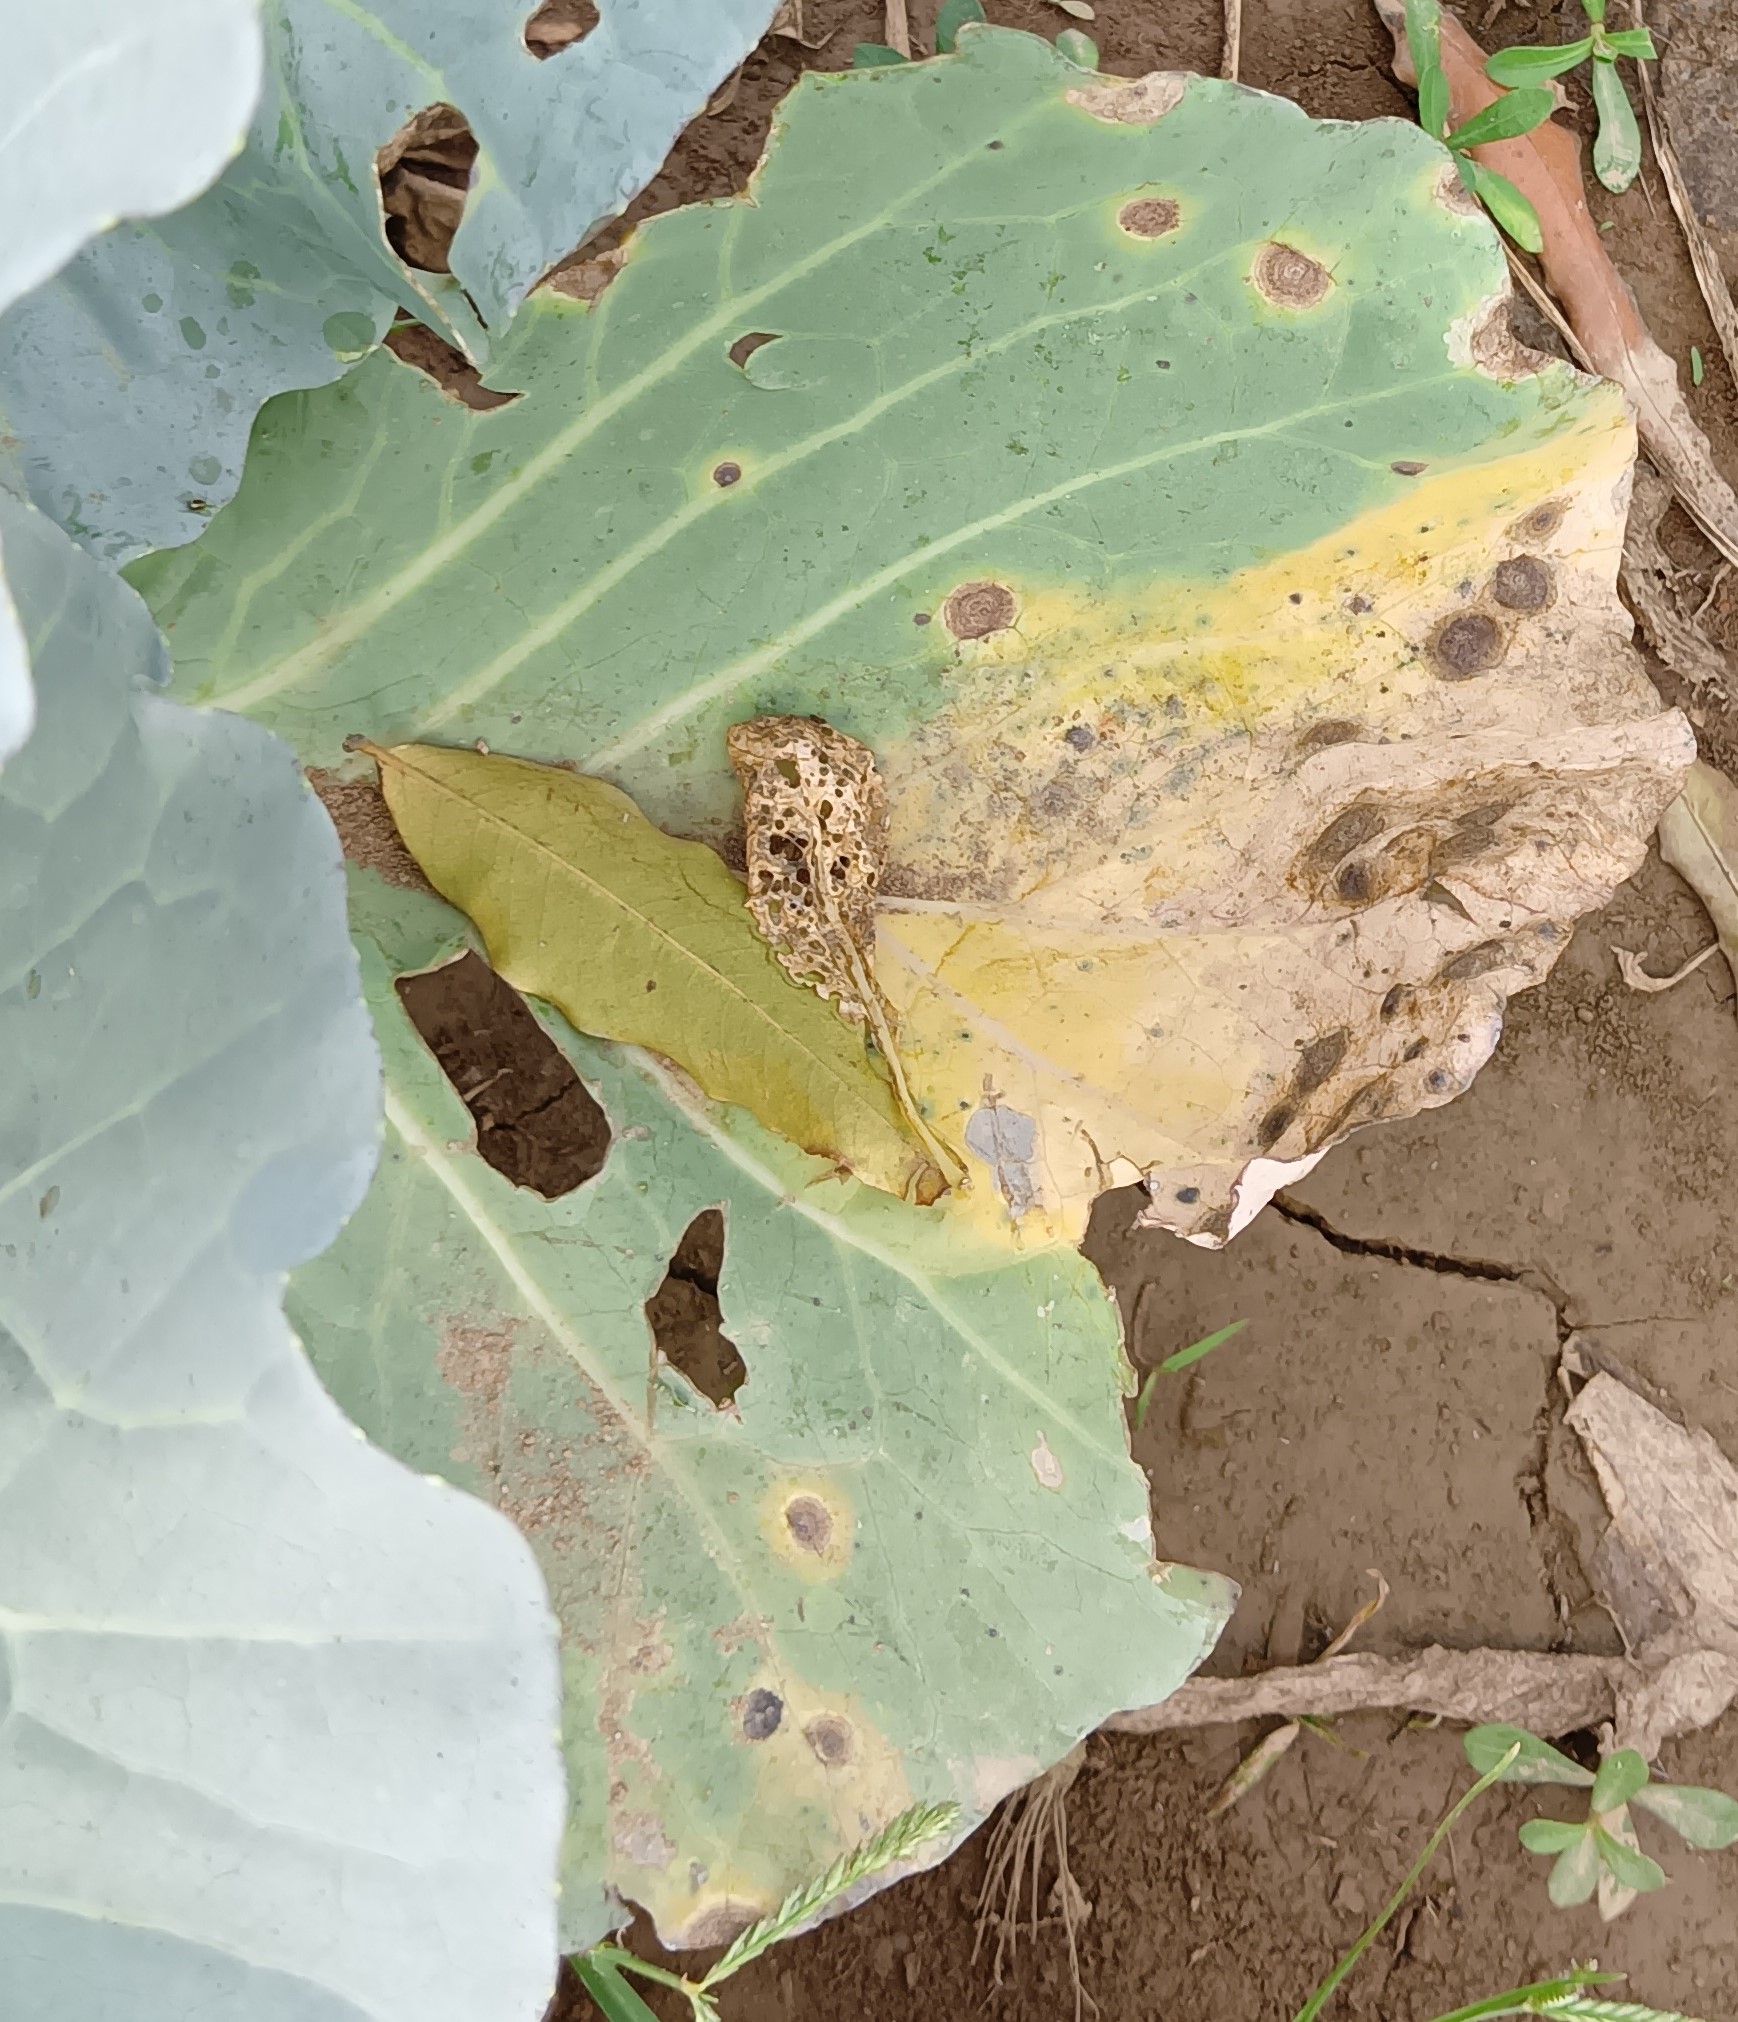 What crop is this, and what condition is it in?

cabbage, alternaria
